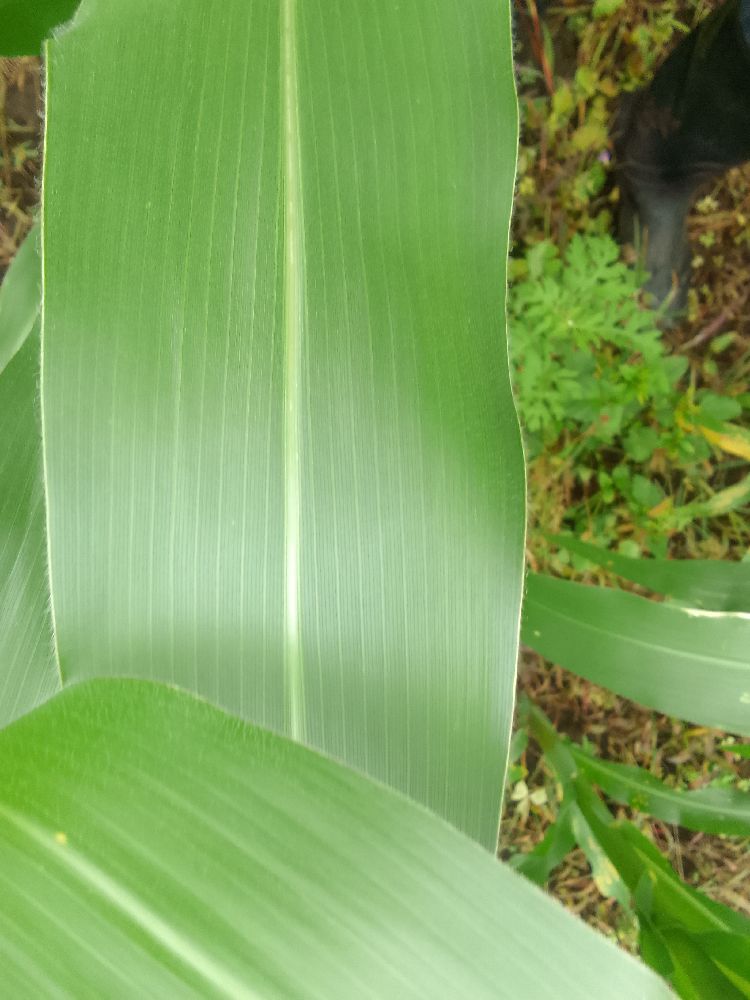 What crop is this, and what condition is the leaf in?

maize, healthy
